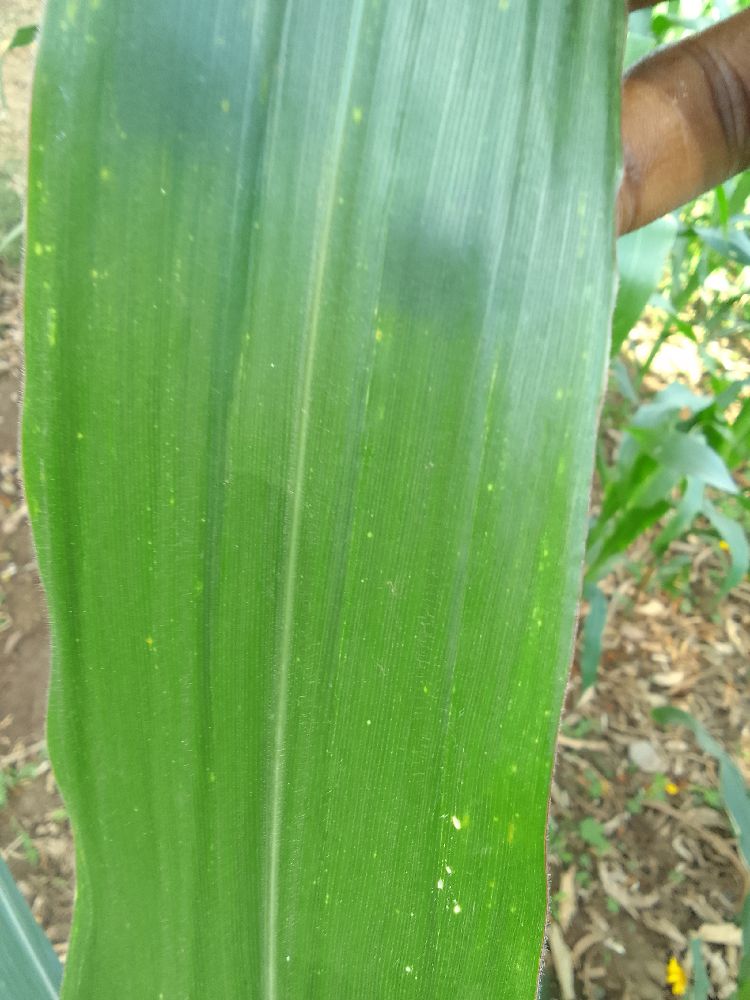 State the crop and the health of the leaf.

maize, healthy
